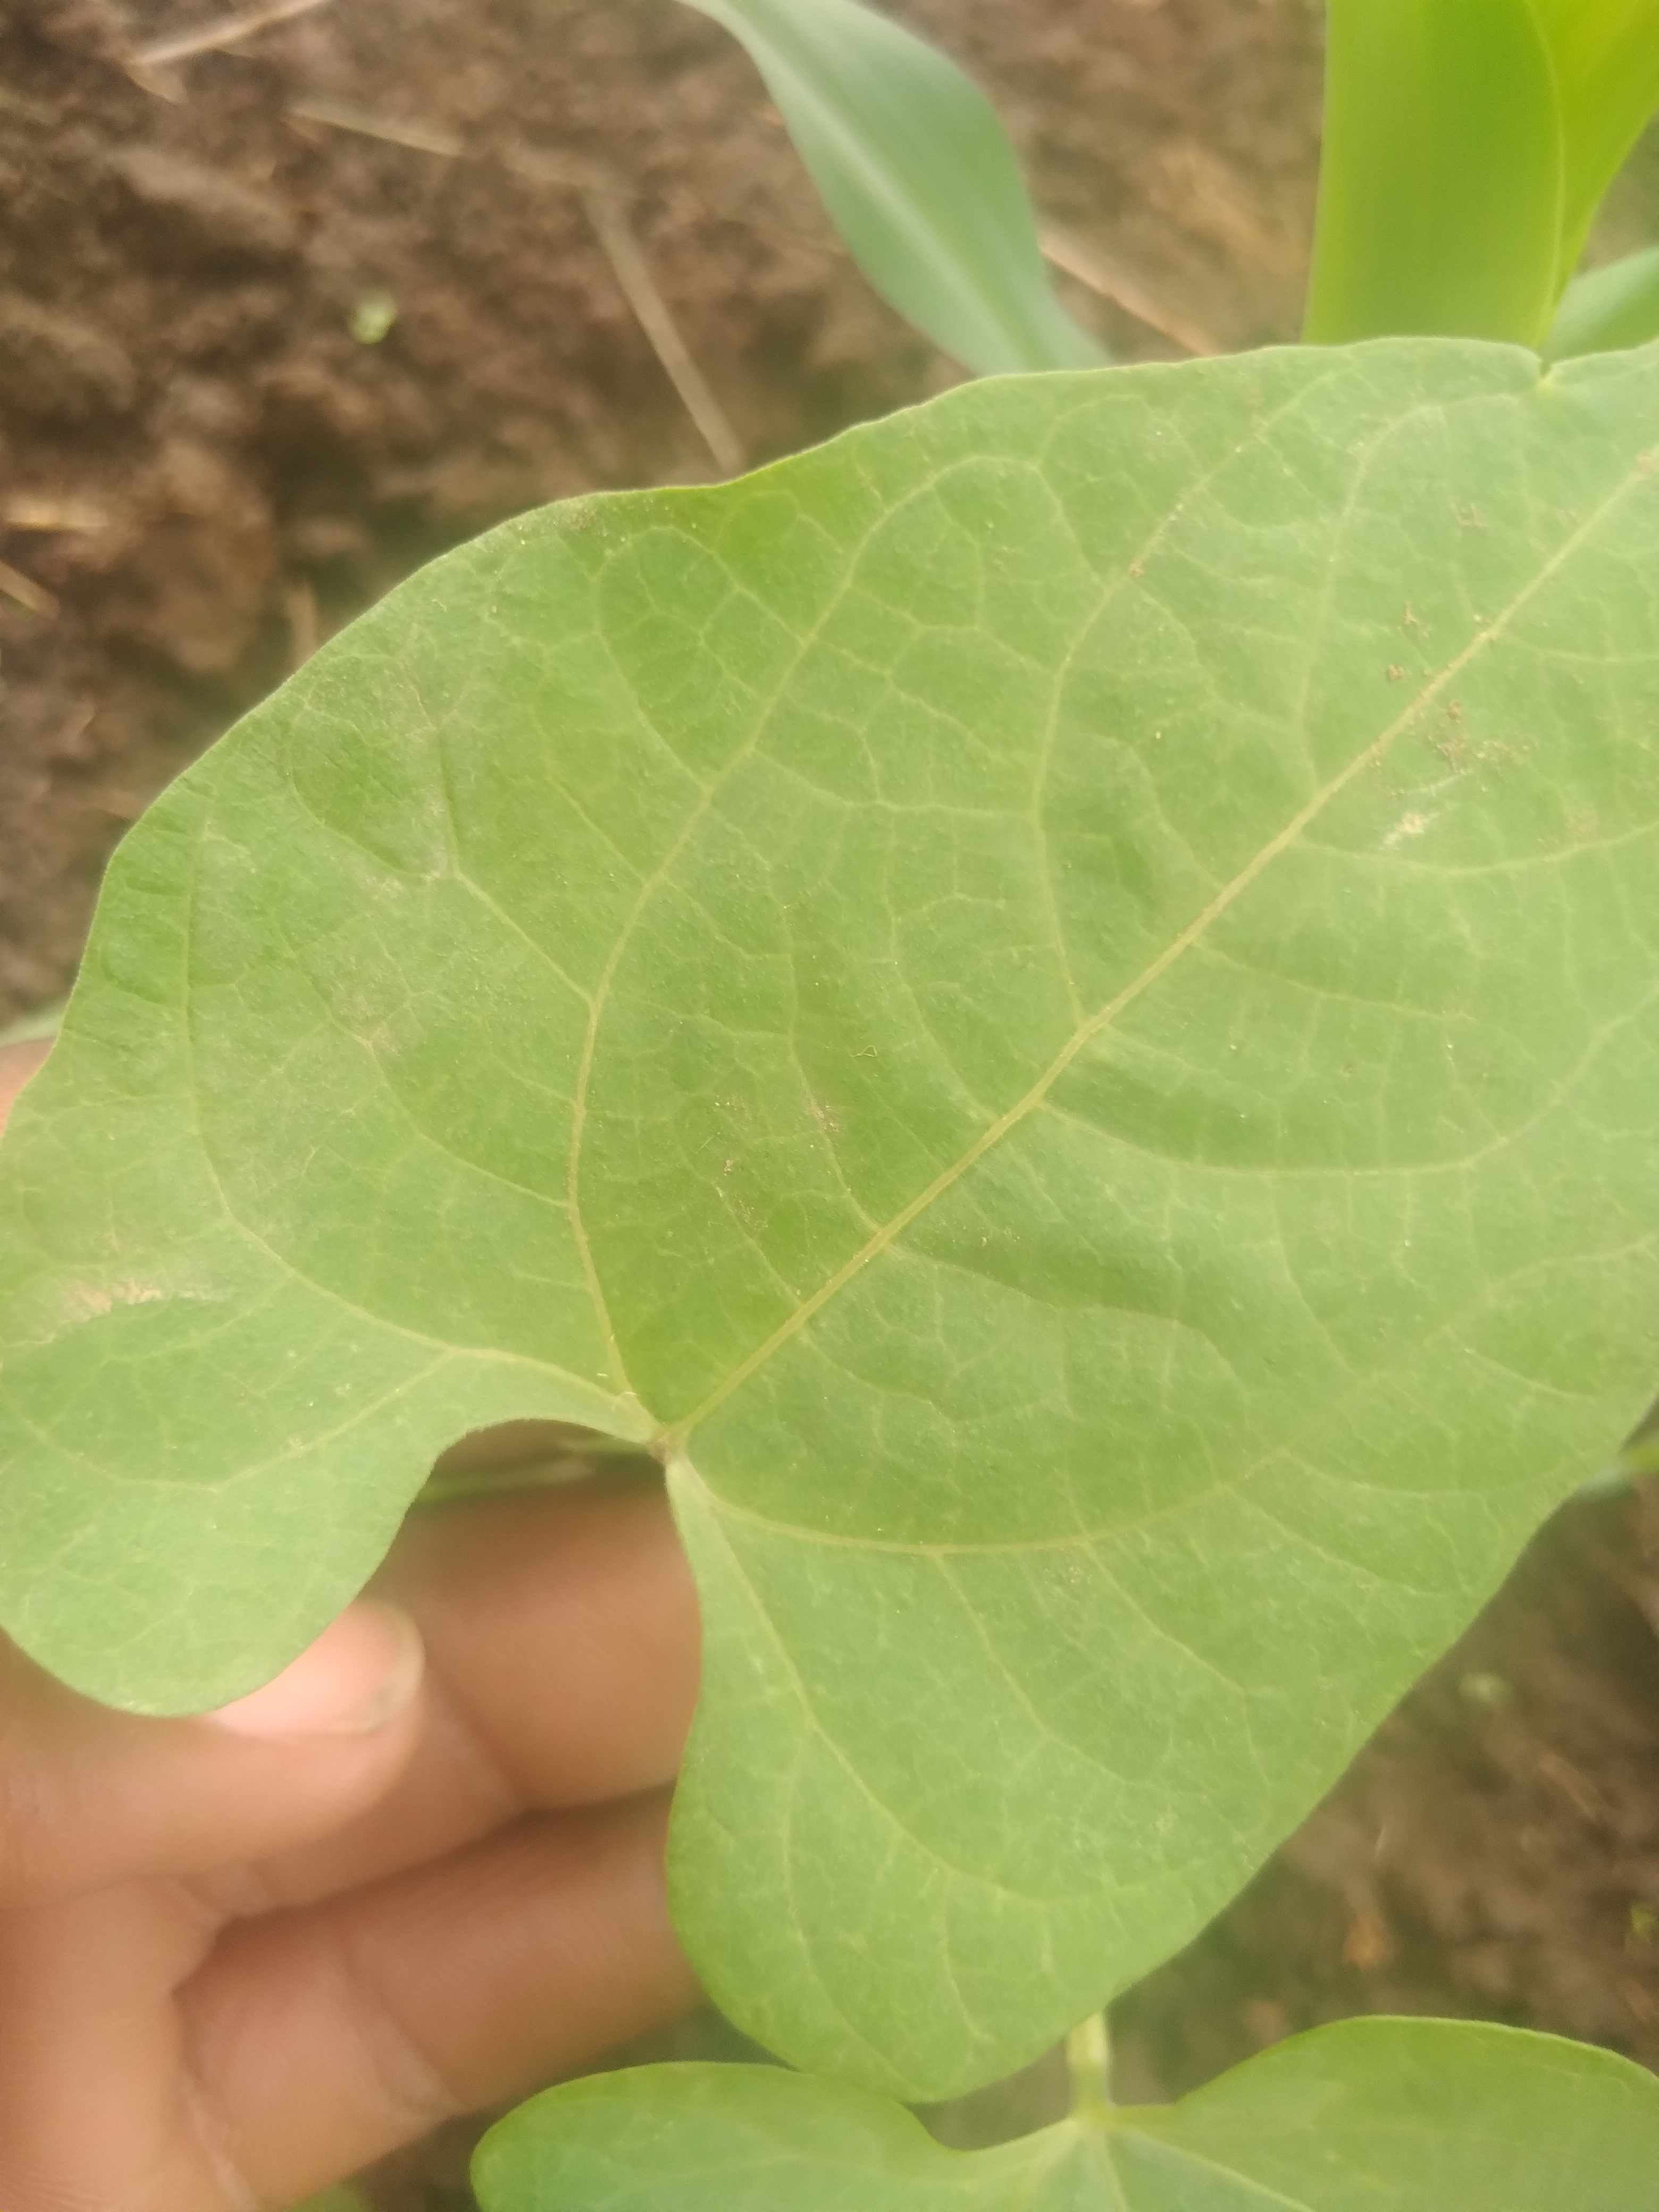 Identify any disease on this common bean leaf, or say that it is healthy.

healthy
